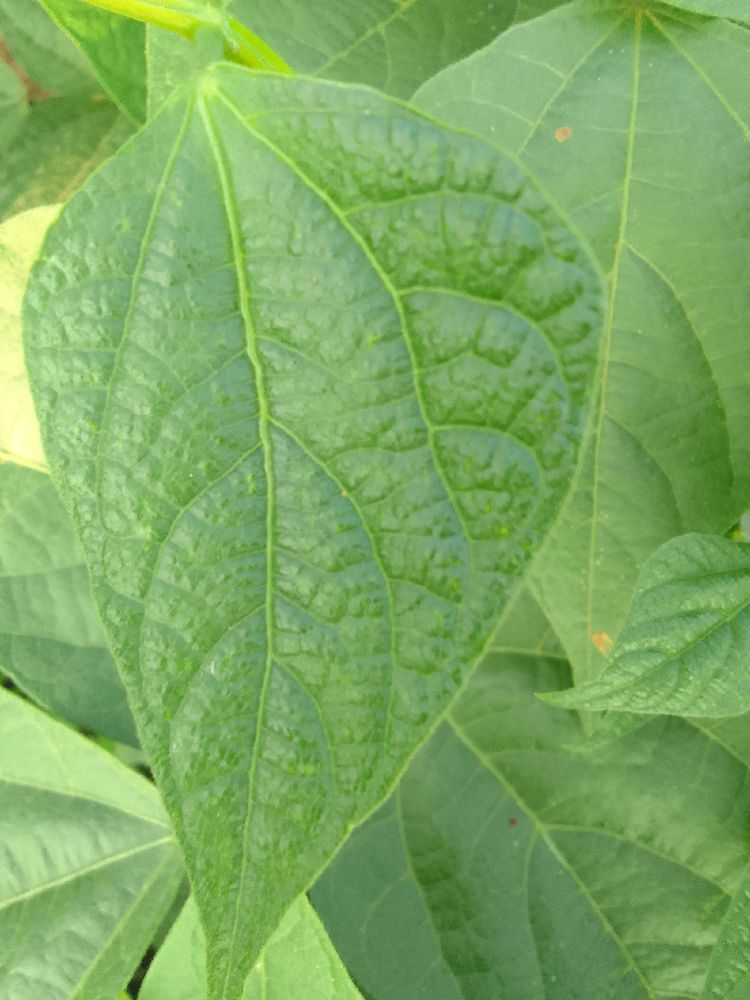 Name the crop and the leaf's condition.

common bean, healthy
